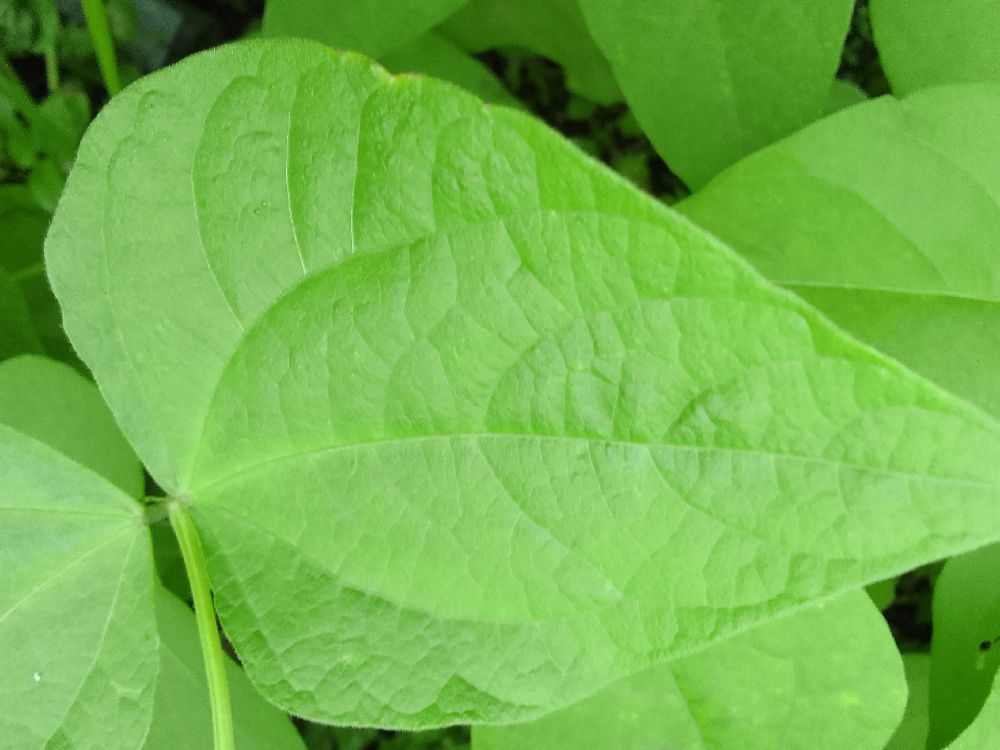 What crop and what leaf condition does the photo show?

common bean, healthy
